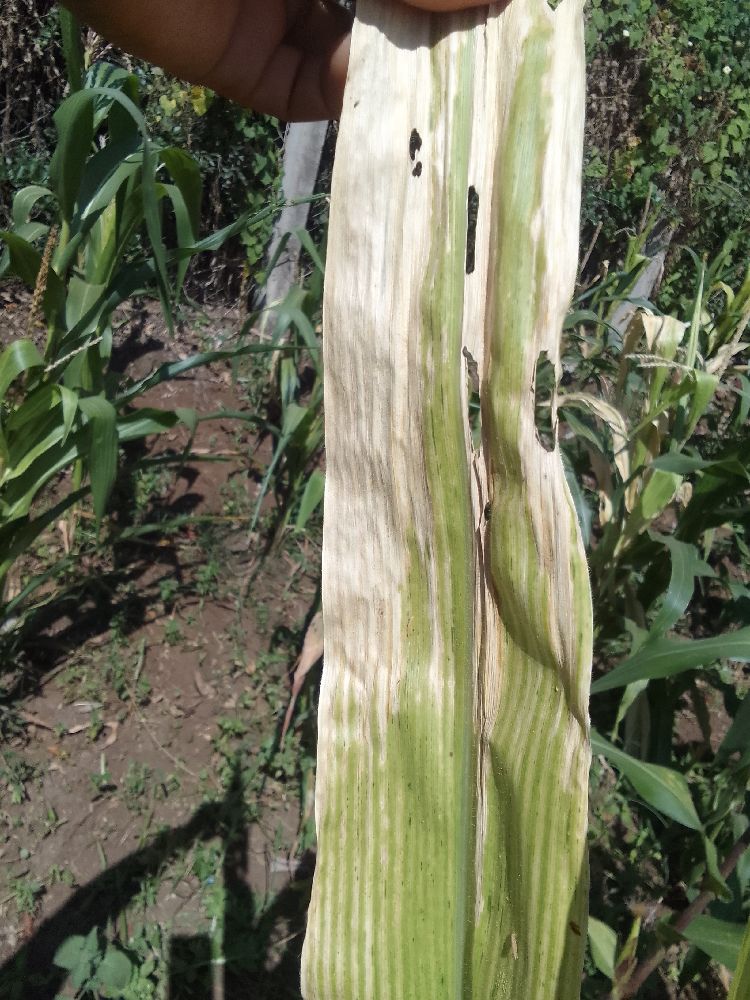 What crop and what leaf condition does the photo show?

maize, maize lethal necrosis
